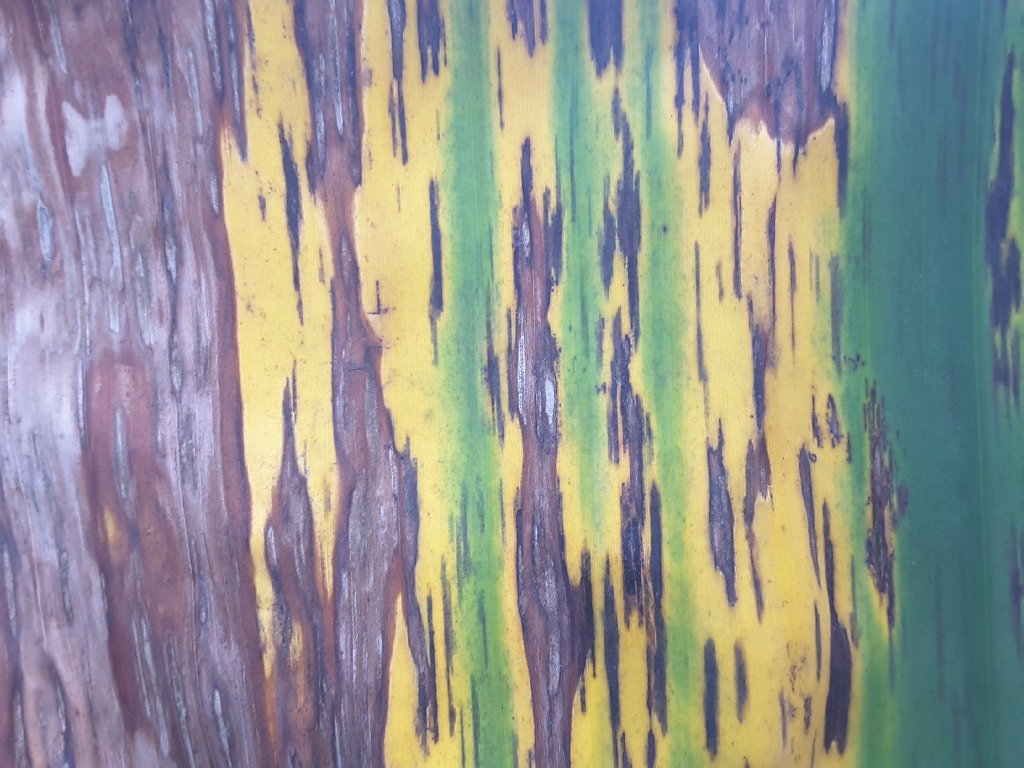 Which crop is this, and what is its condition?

banana, black sigatoka
